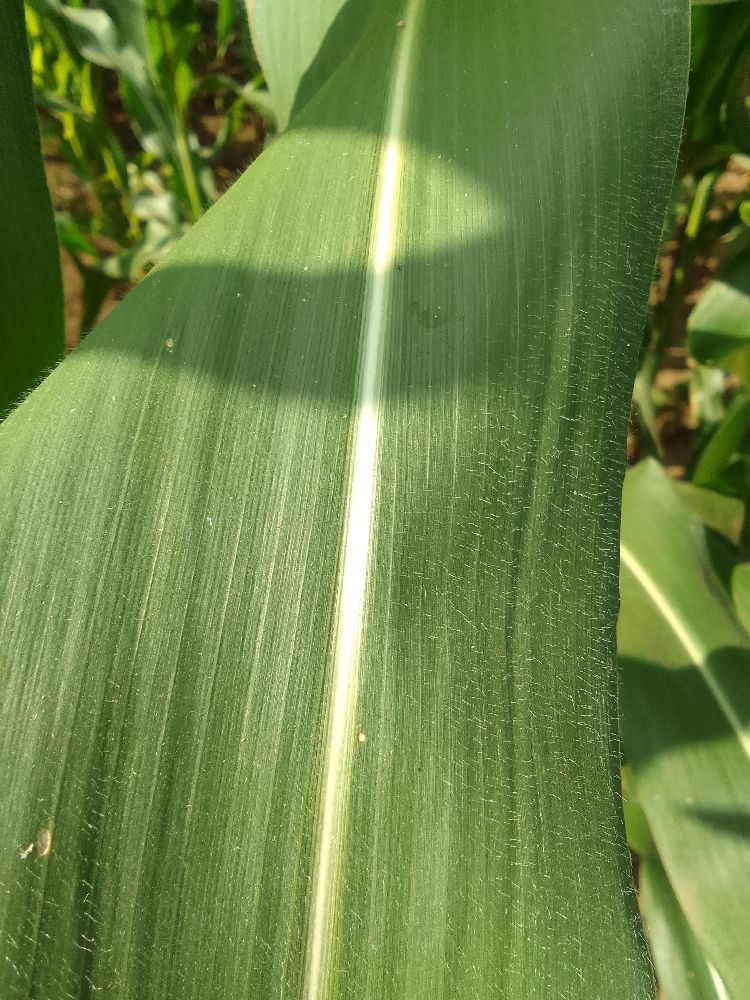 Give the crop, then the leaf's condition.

maize, healthy
